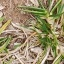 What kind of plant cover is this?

grass
